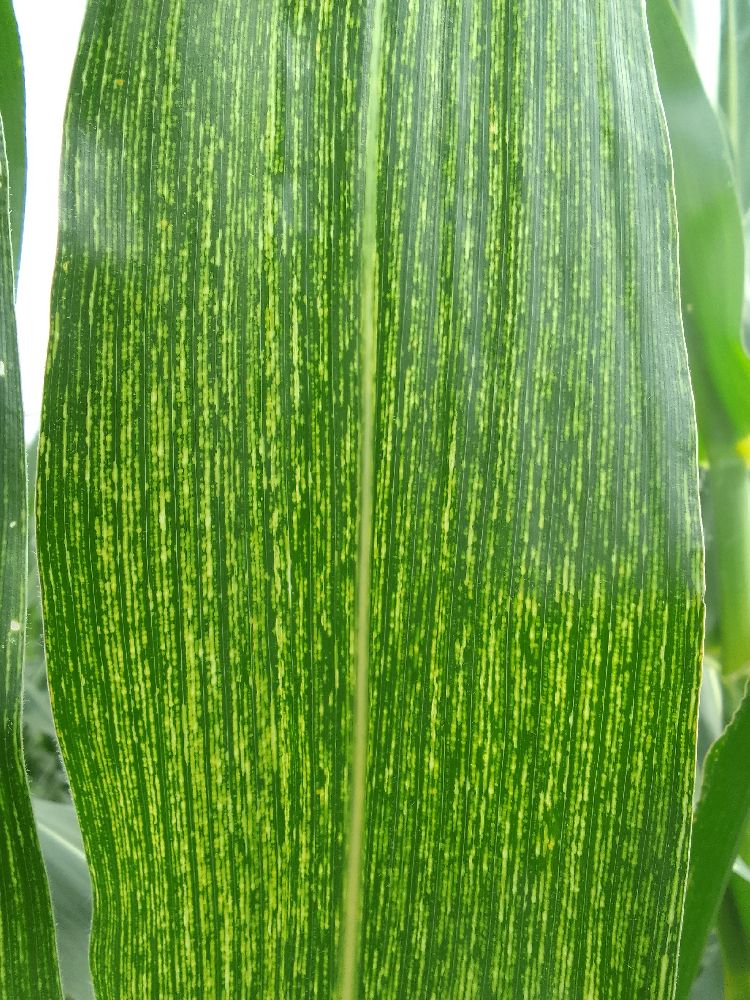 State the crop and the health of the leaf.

maize, maize streak virus
